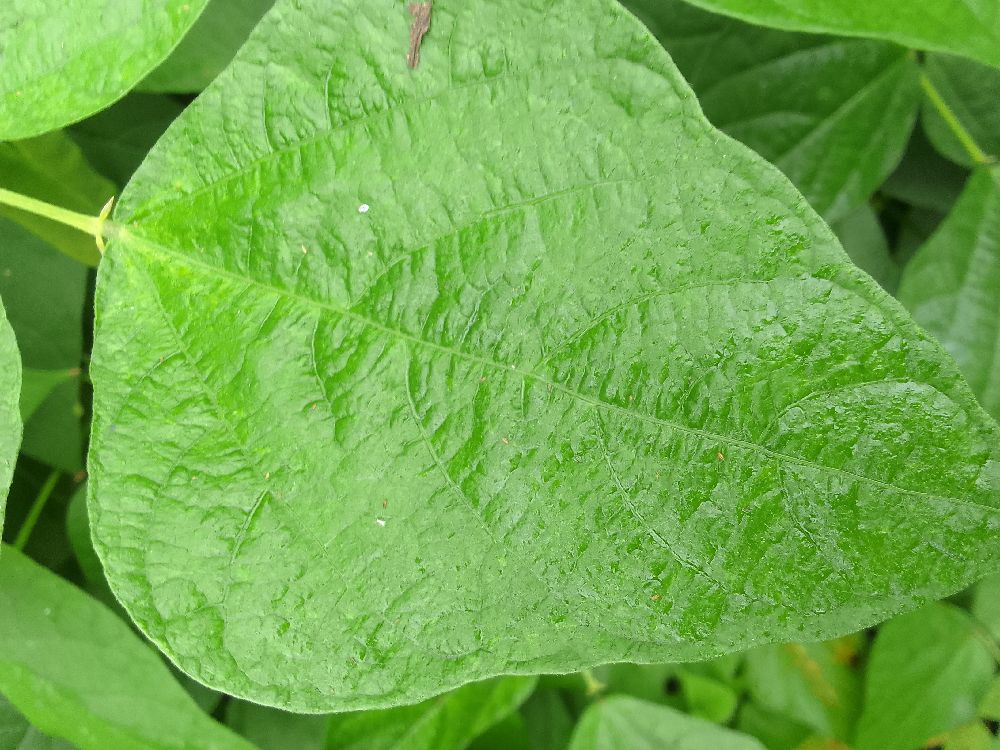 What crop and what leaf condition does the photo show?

common bean, healthy
